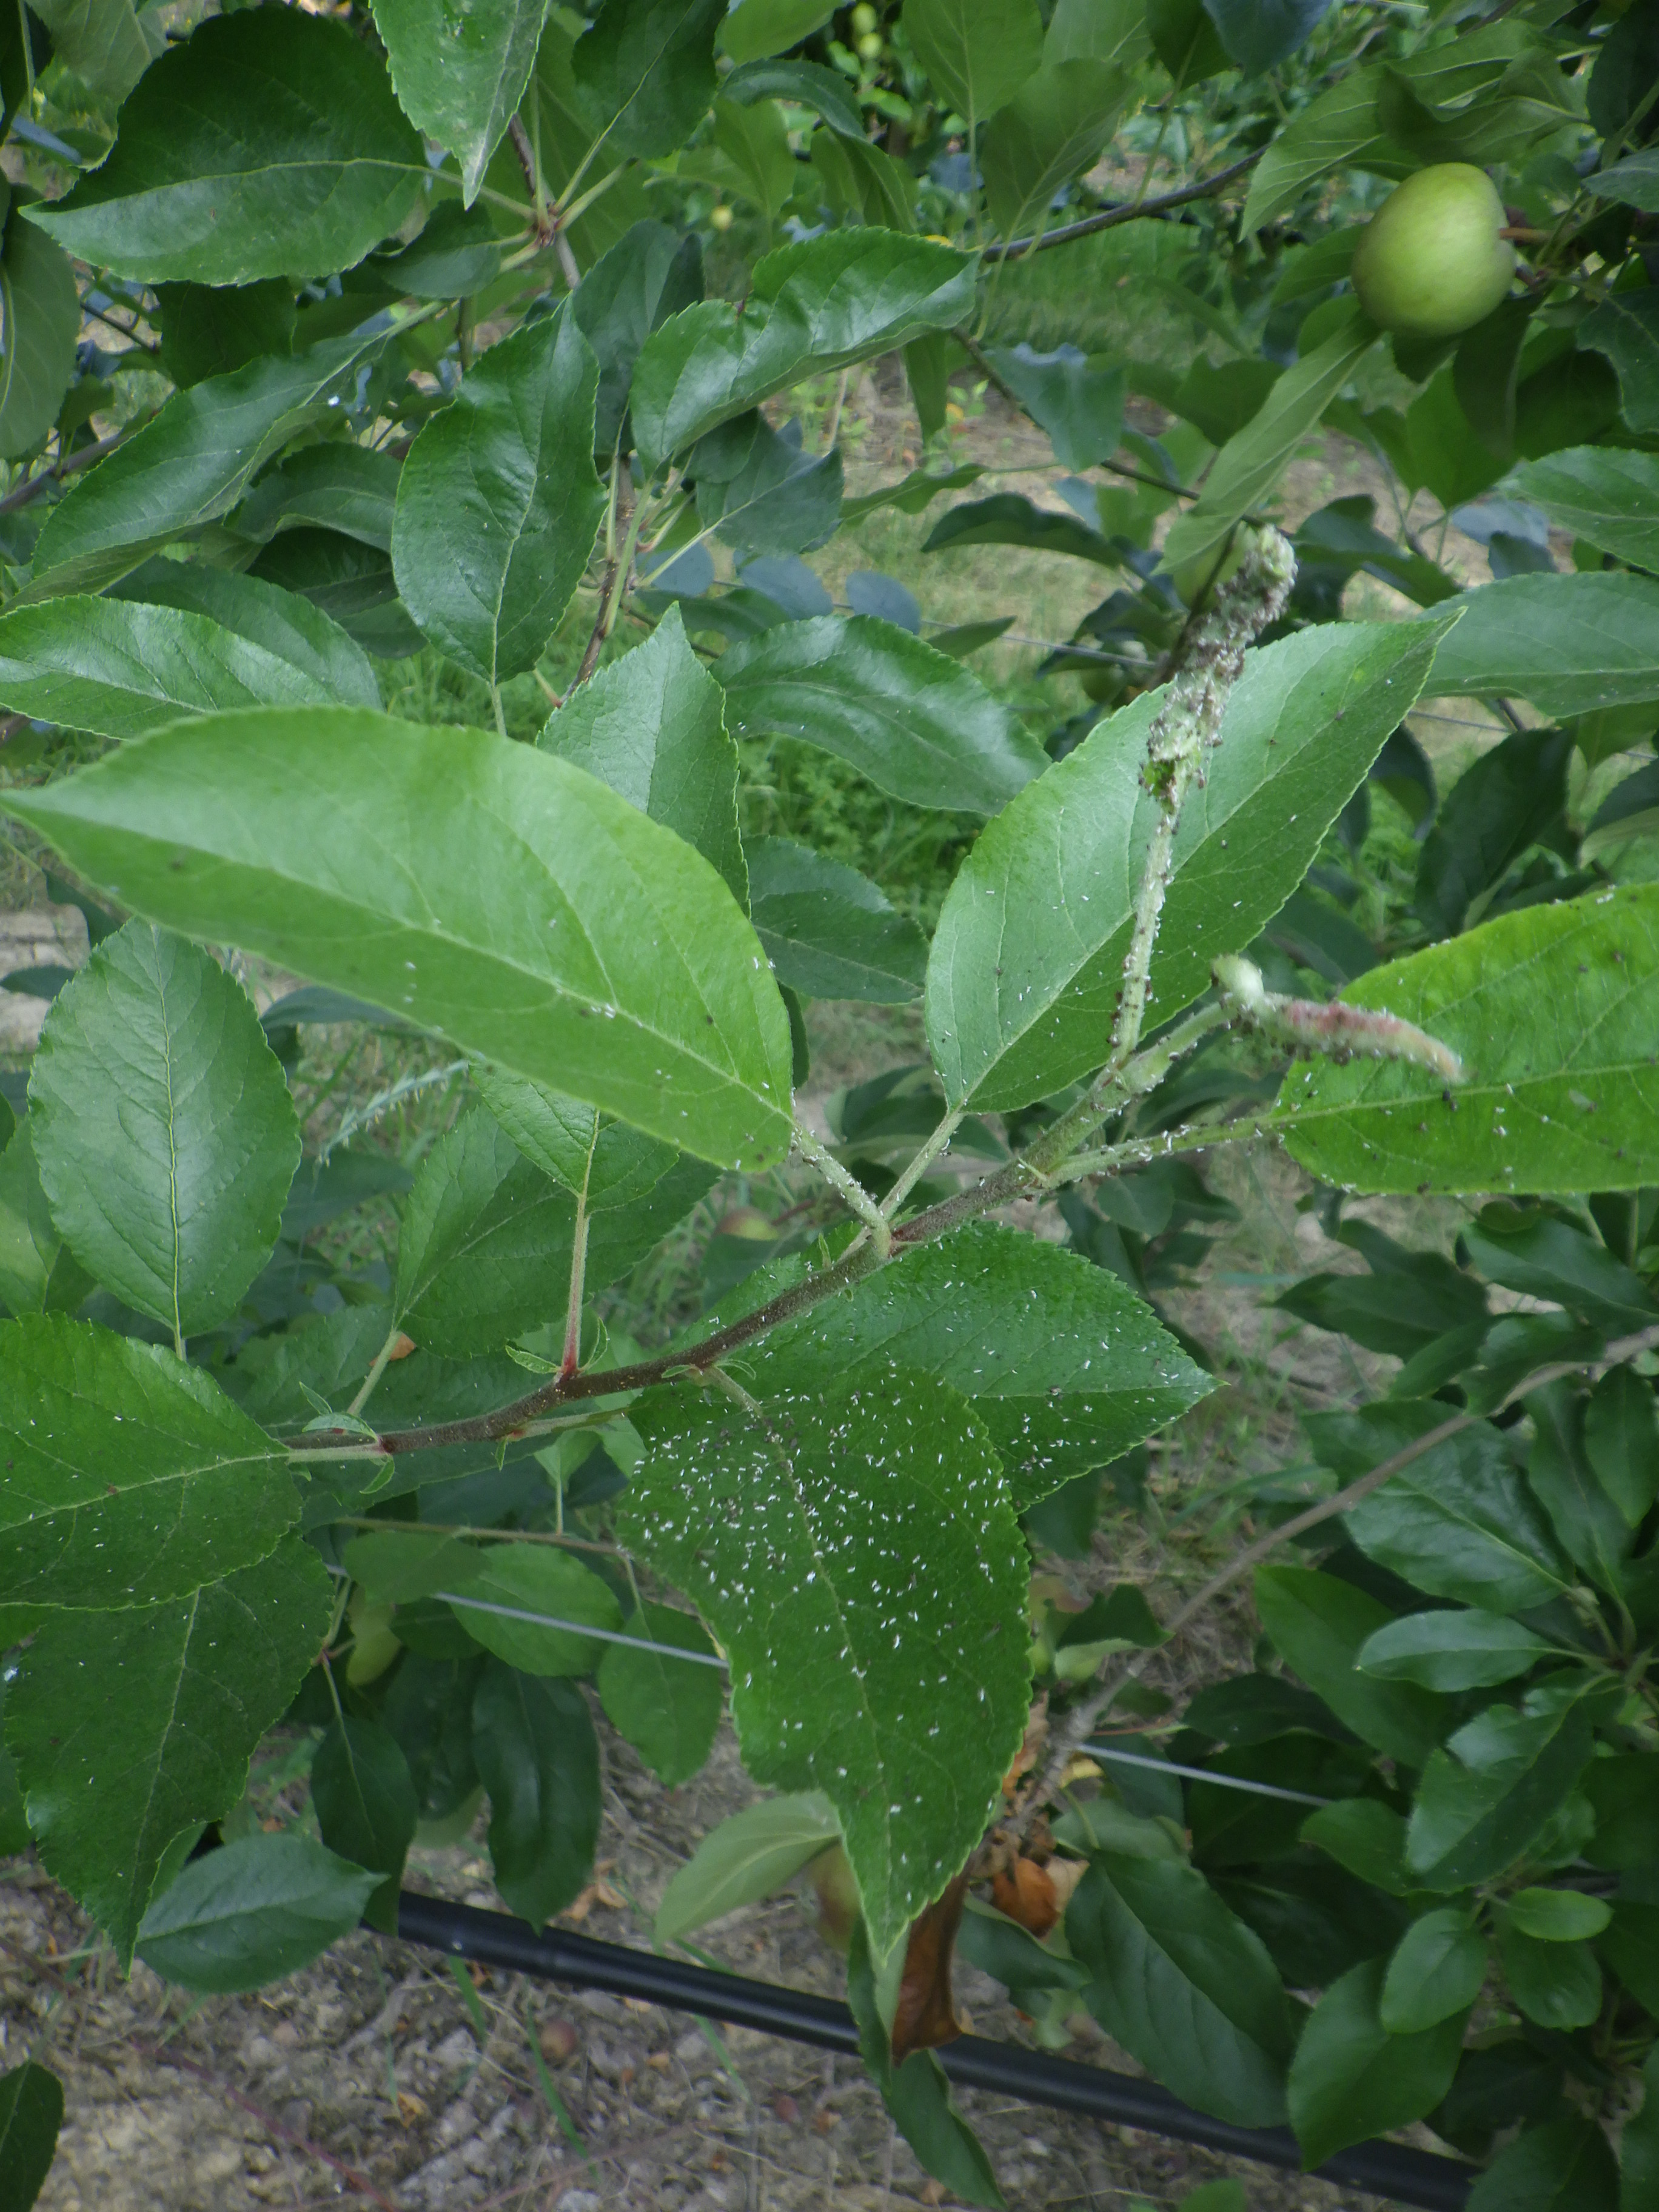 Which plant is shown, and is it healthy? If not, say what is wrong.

apple, aphids
